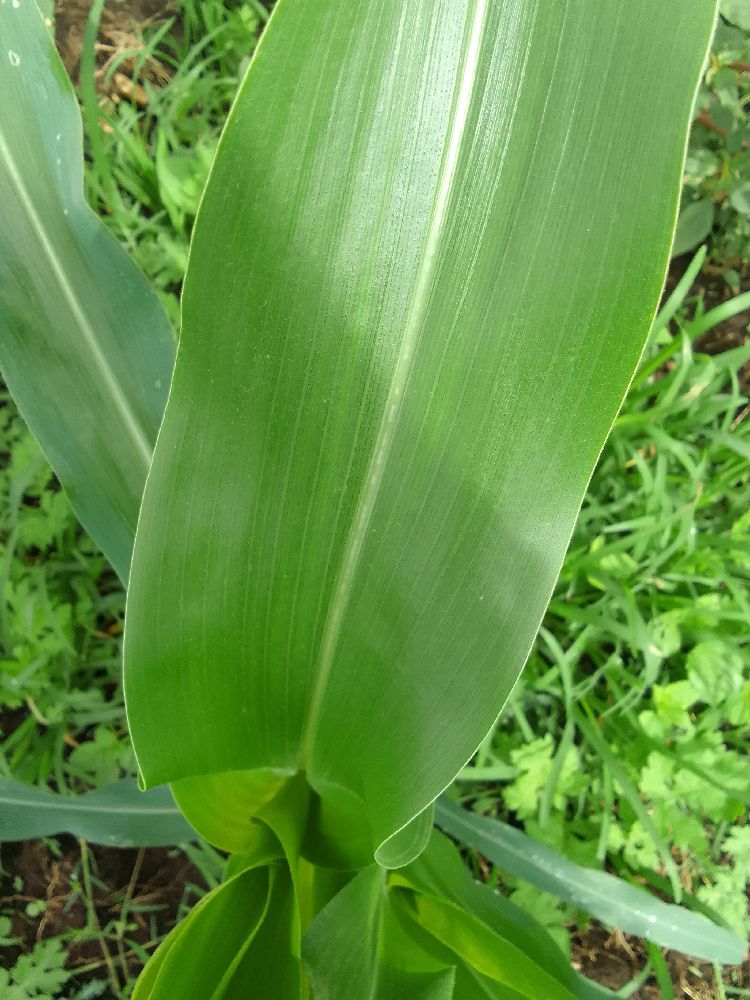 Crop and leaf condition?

maize, healthy
